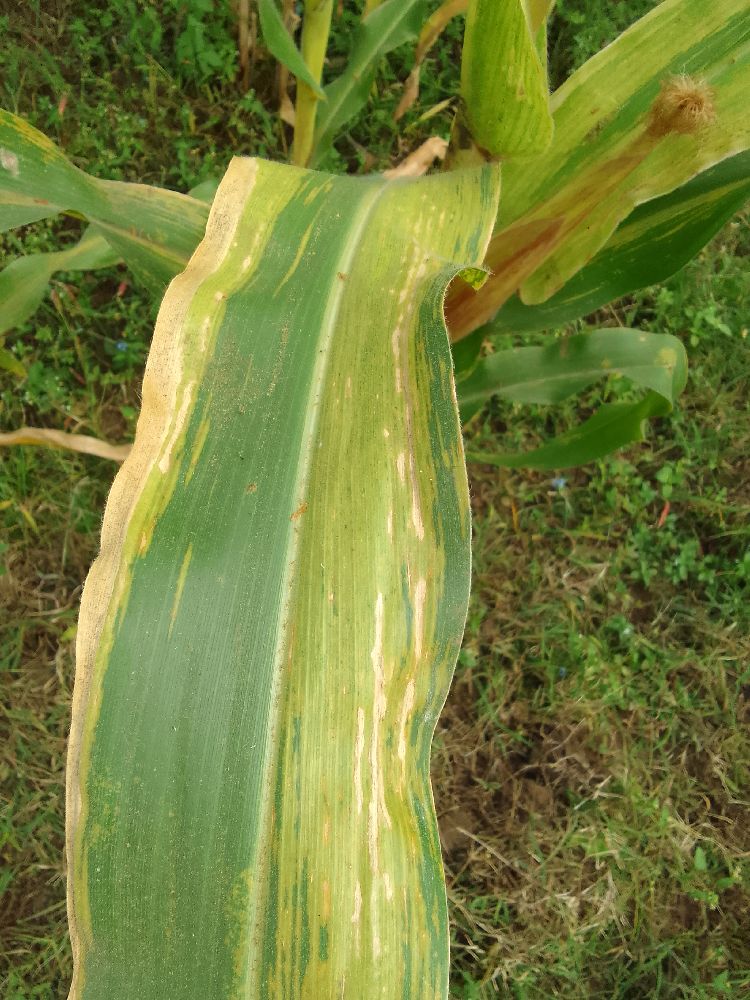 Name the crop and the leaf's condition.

maize, maize lethal necrosis
